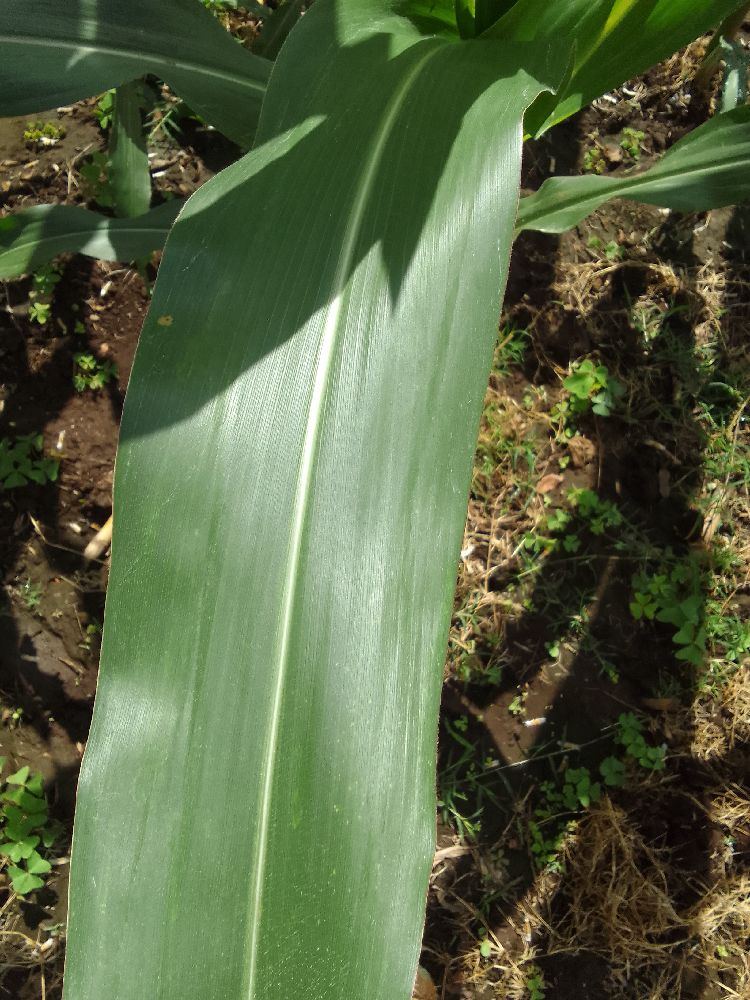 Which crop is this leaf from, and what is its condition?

maize, healthy
